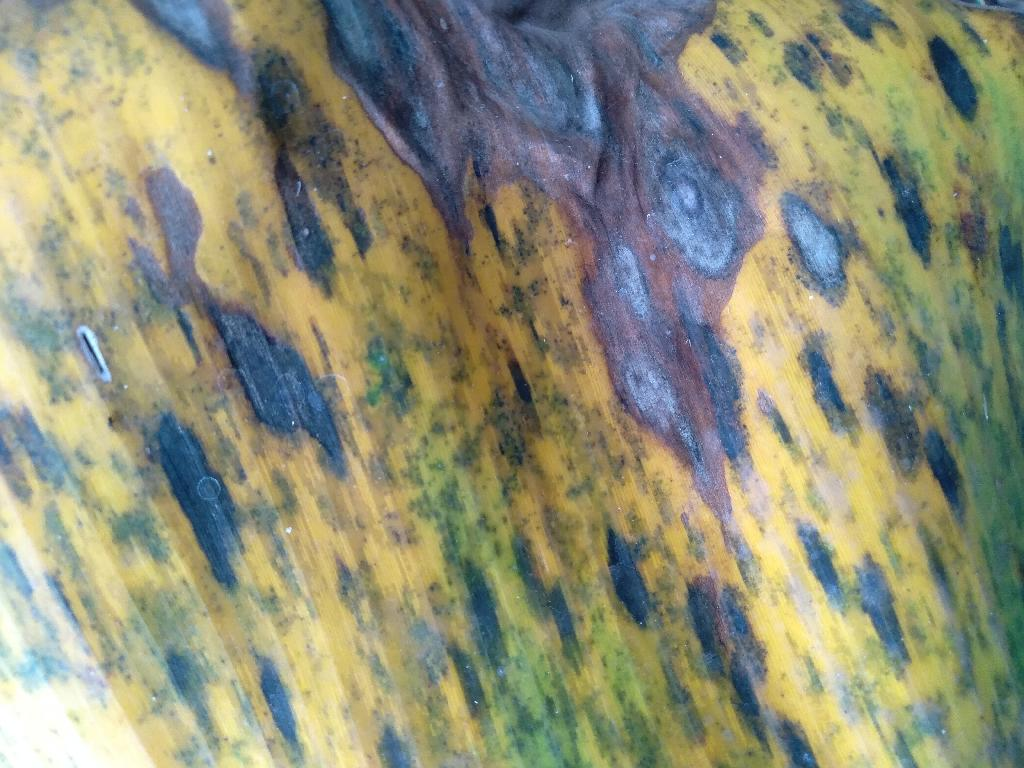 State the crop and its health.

banana, black sigatoka
